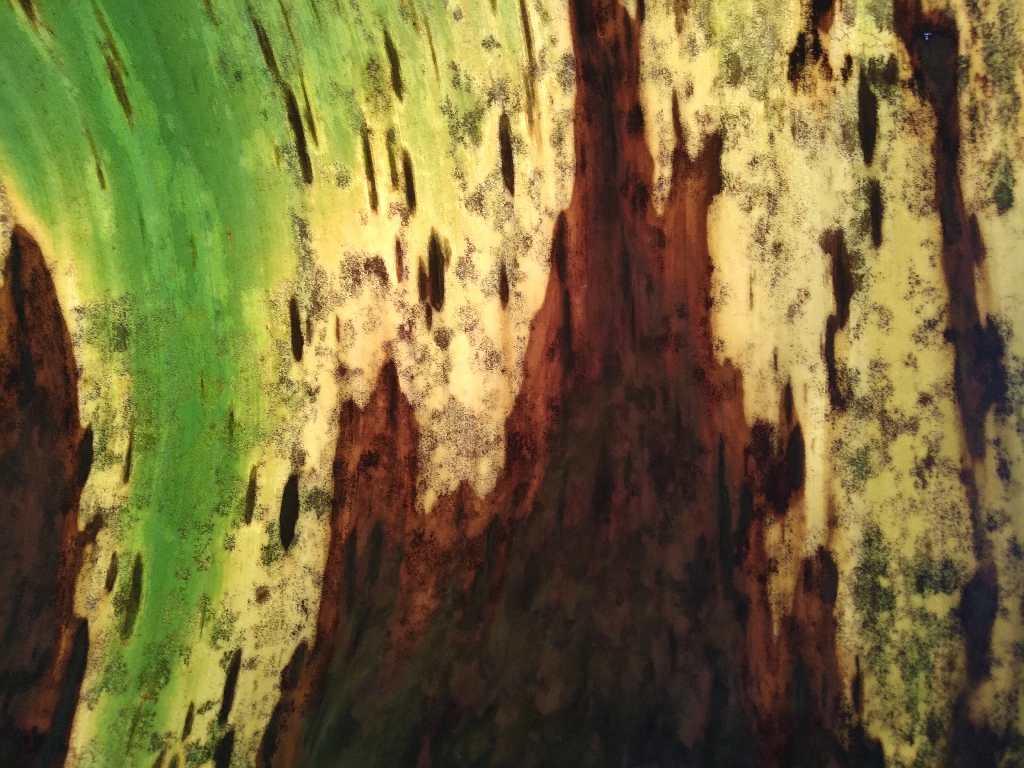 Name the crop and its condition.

banana, black sigatoka
